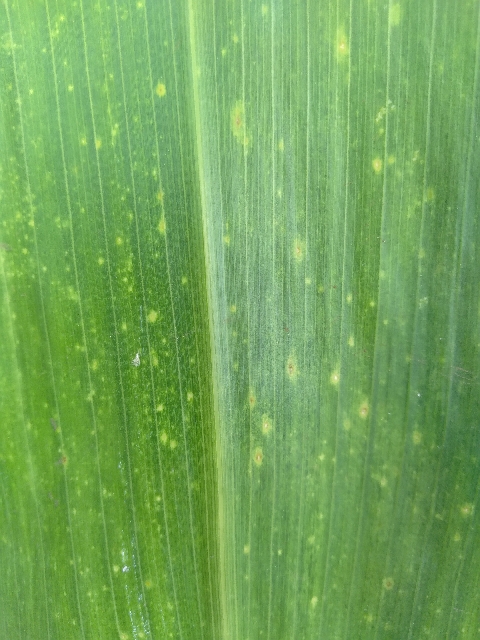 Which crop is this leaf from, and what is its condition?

maize, maize lethal necrosis
